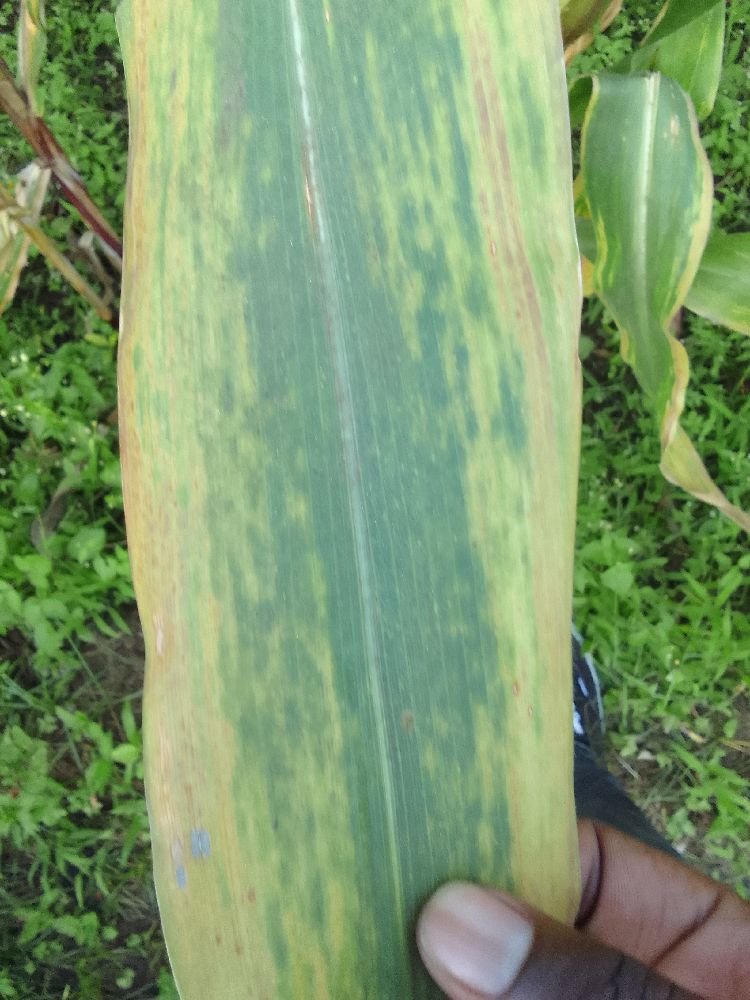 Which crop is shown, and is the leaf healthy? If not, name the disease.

maize, maize lethal necrosis
